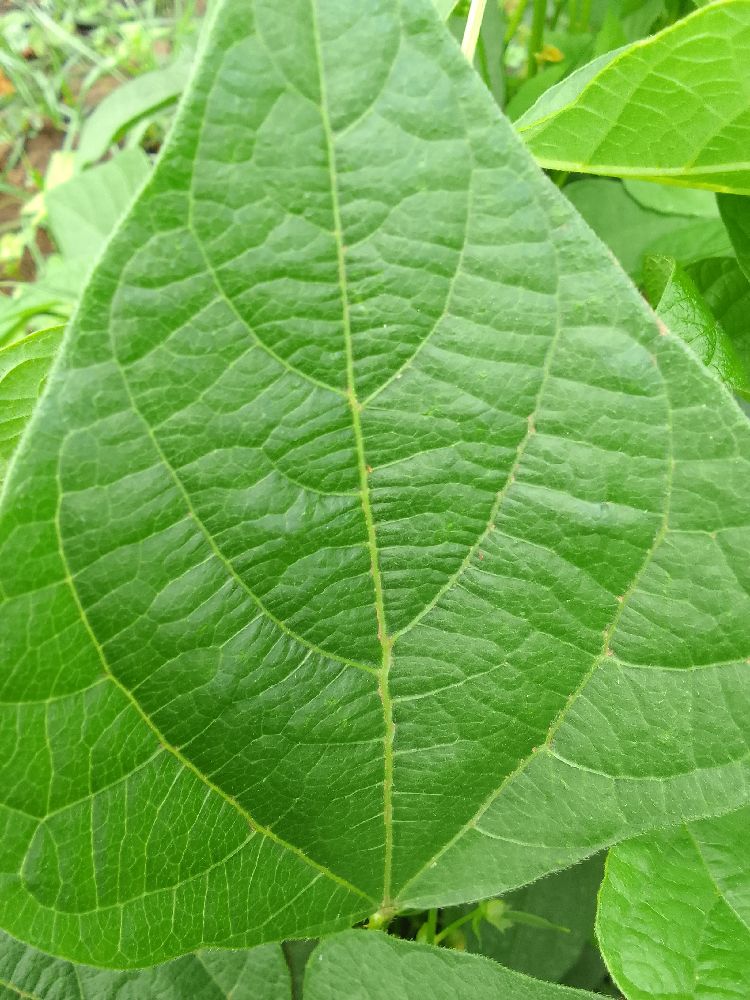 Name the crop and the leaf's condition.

common bean, healthy
